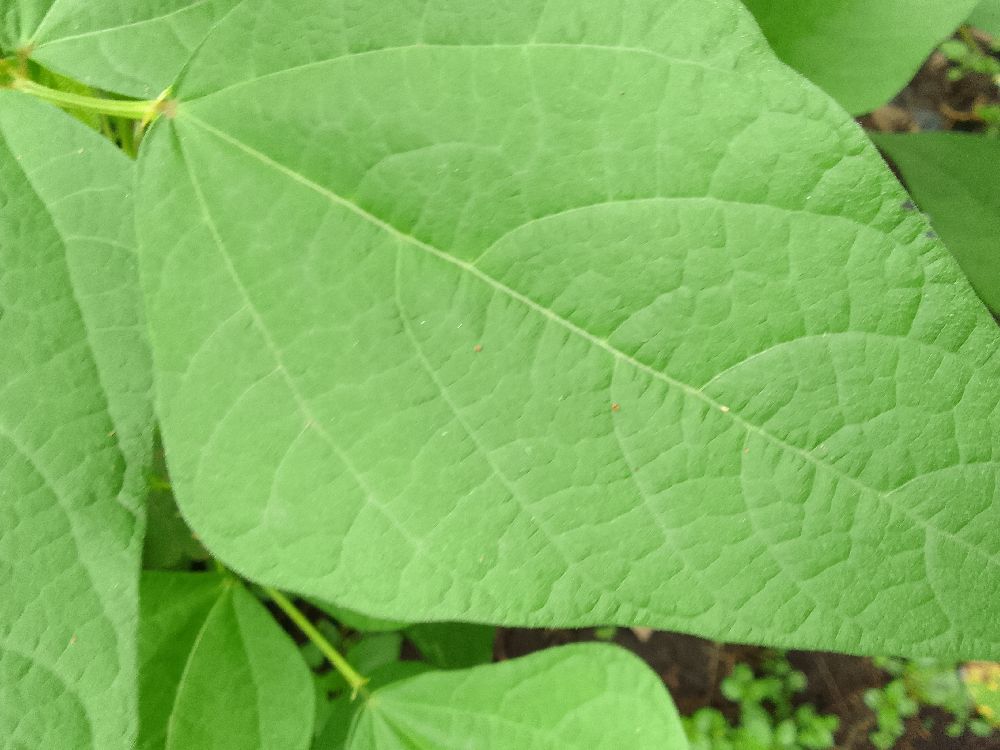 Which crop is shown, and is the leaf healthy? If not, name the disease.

common bean, healthy
